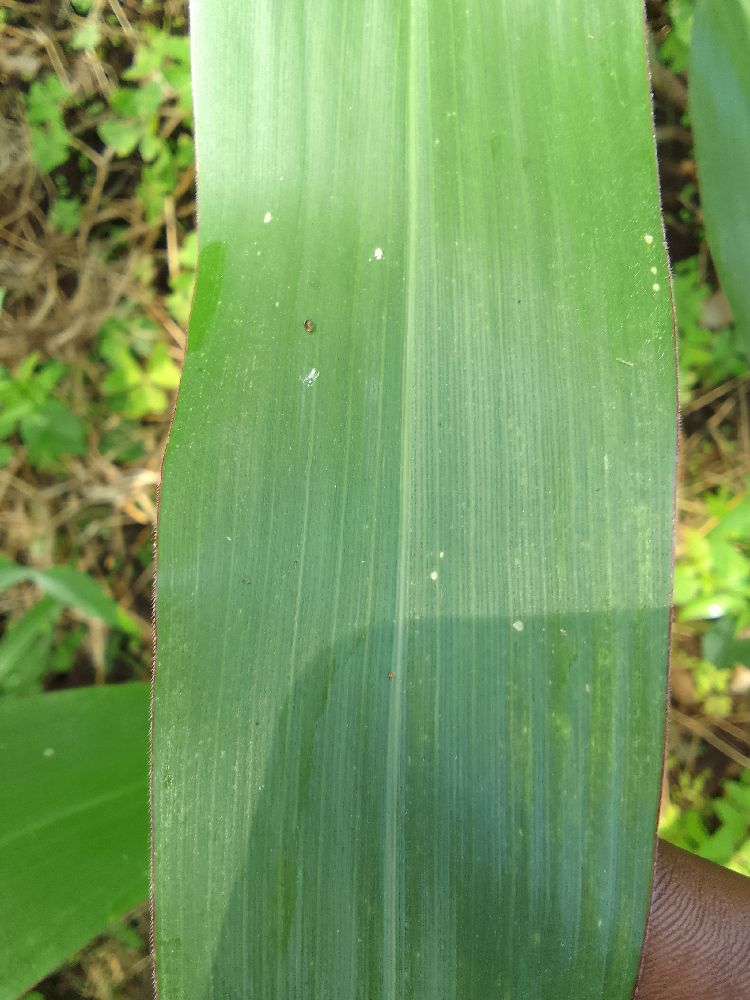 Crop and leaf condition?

maize, healthy
